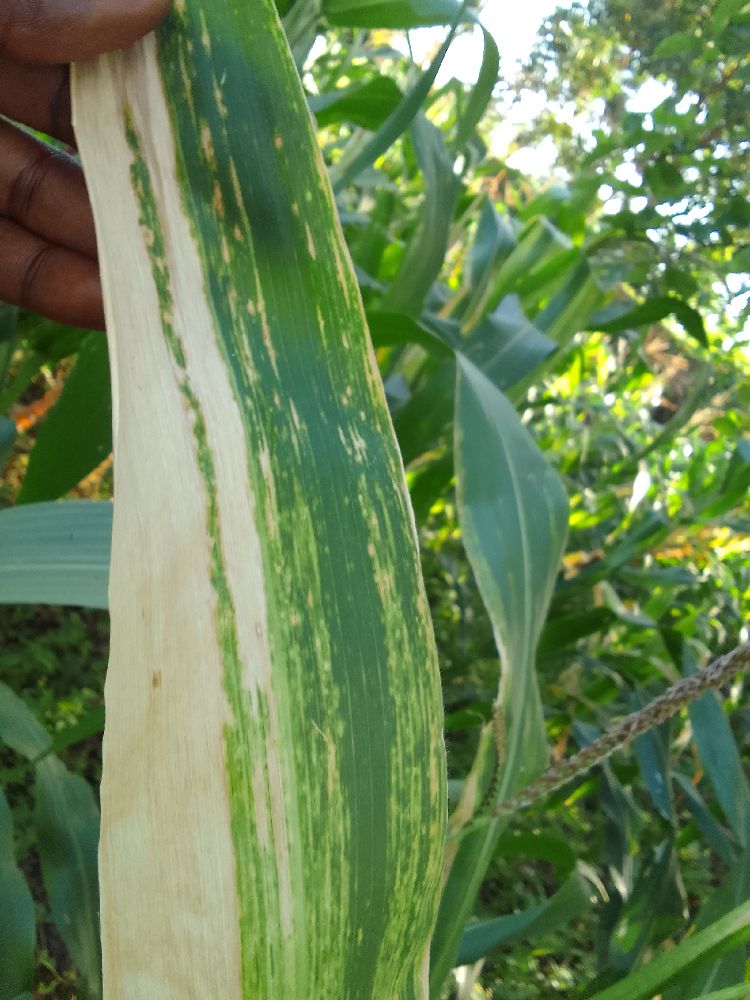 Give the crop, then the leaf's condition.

maize, maize lethal necrosis
